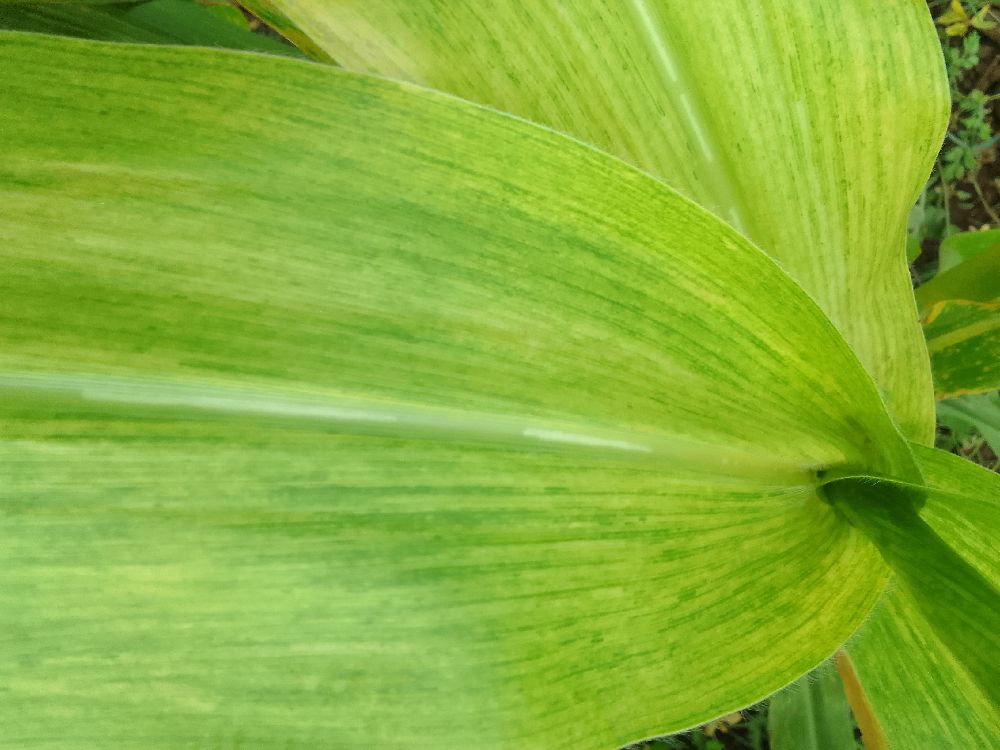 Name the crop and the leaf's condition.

maize, maize lethal necrosis
